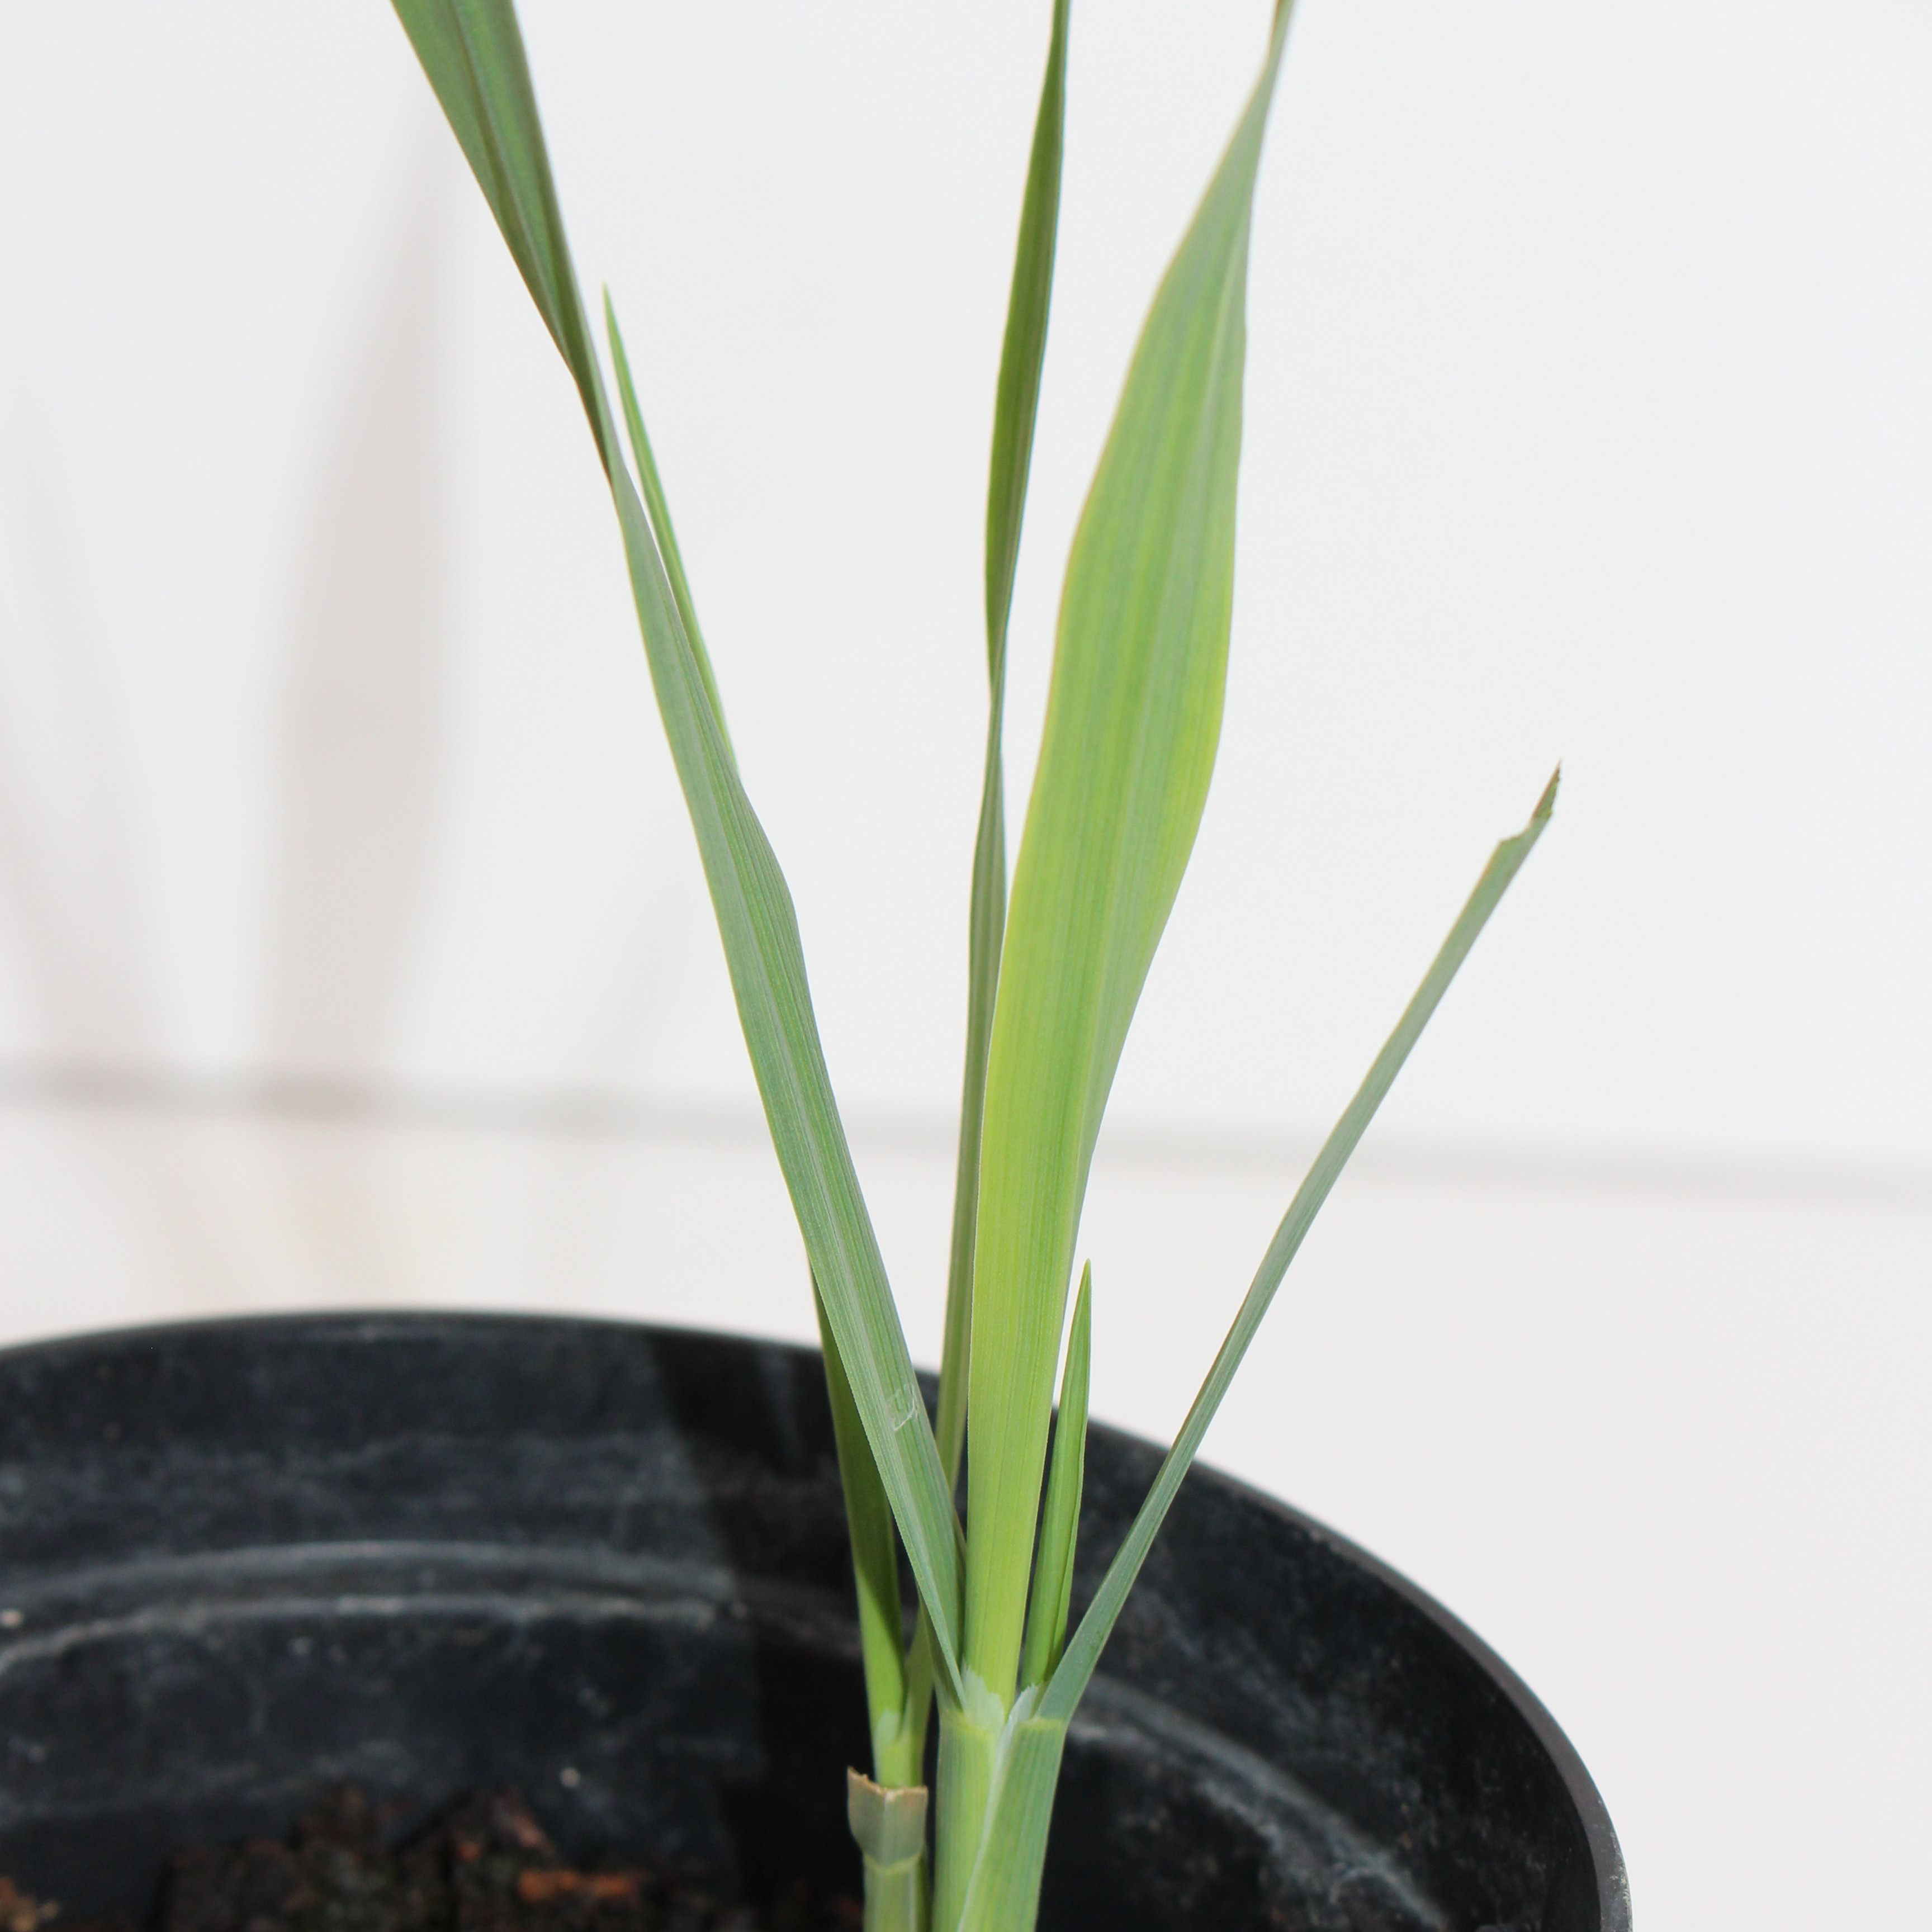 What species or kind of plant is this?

Avena sterilis
